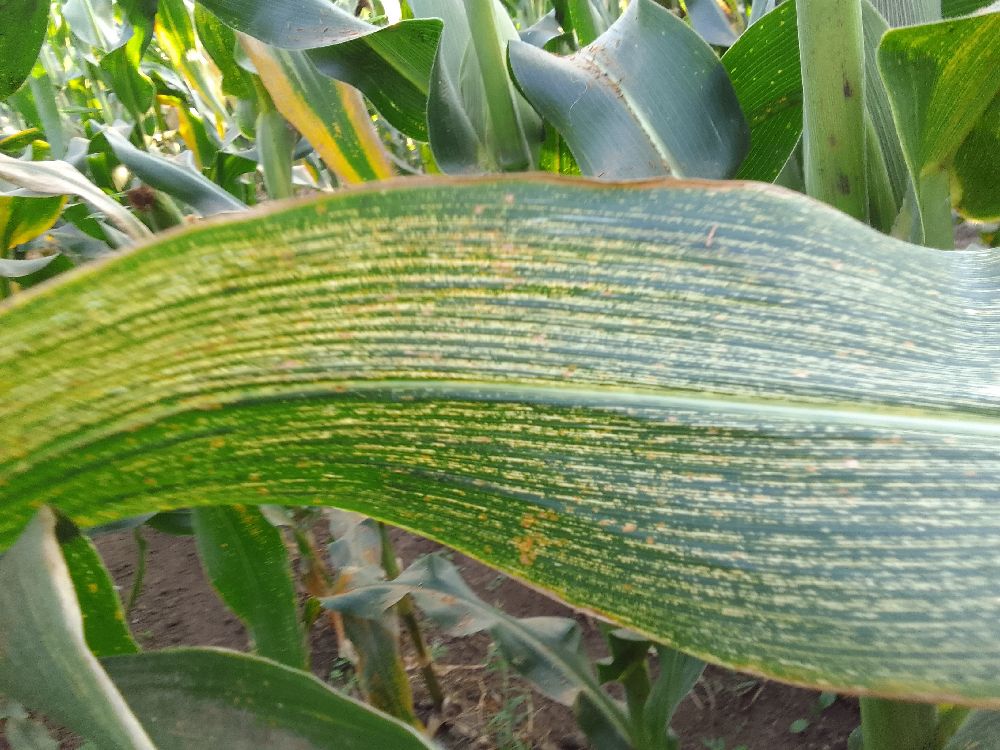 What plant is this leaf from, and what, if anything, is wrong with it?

maize, maize streak virus
